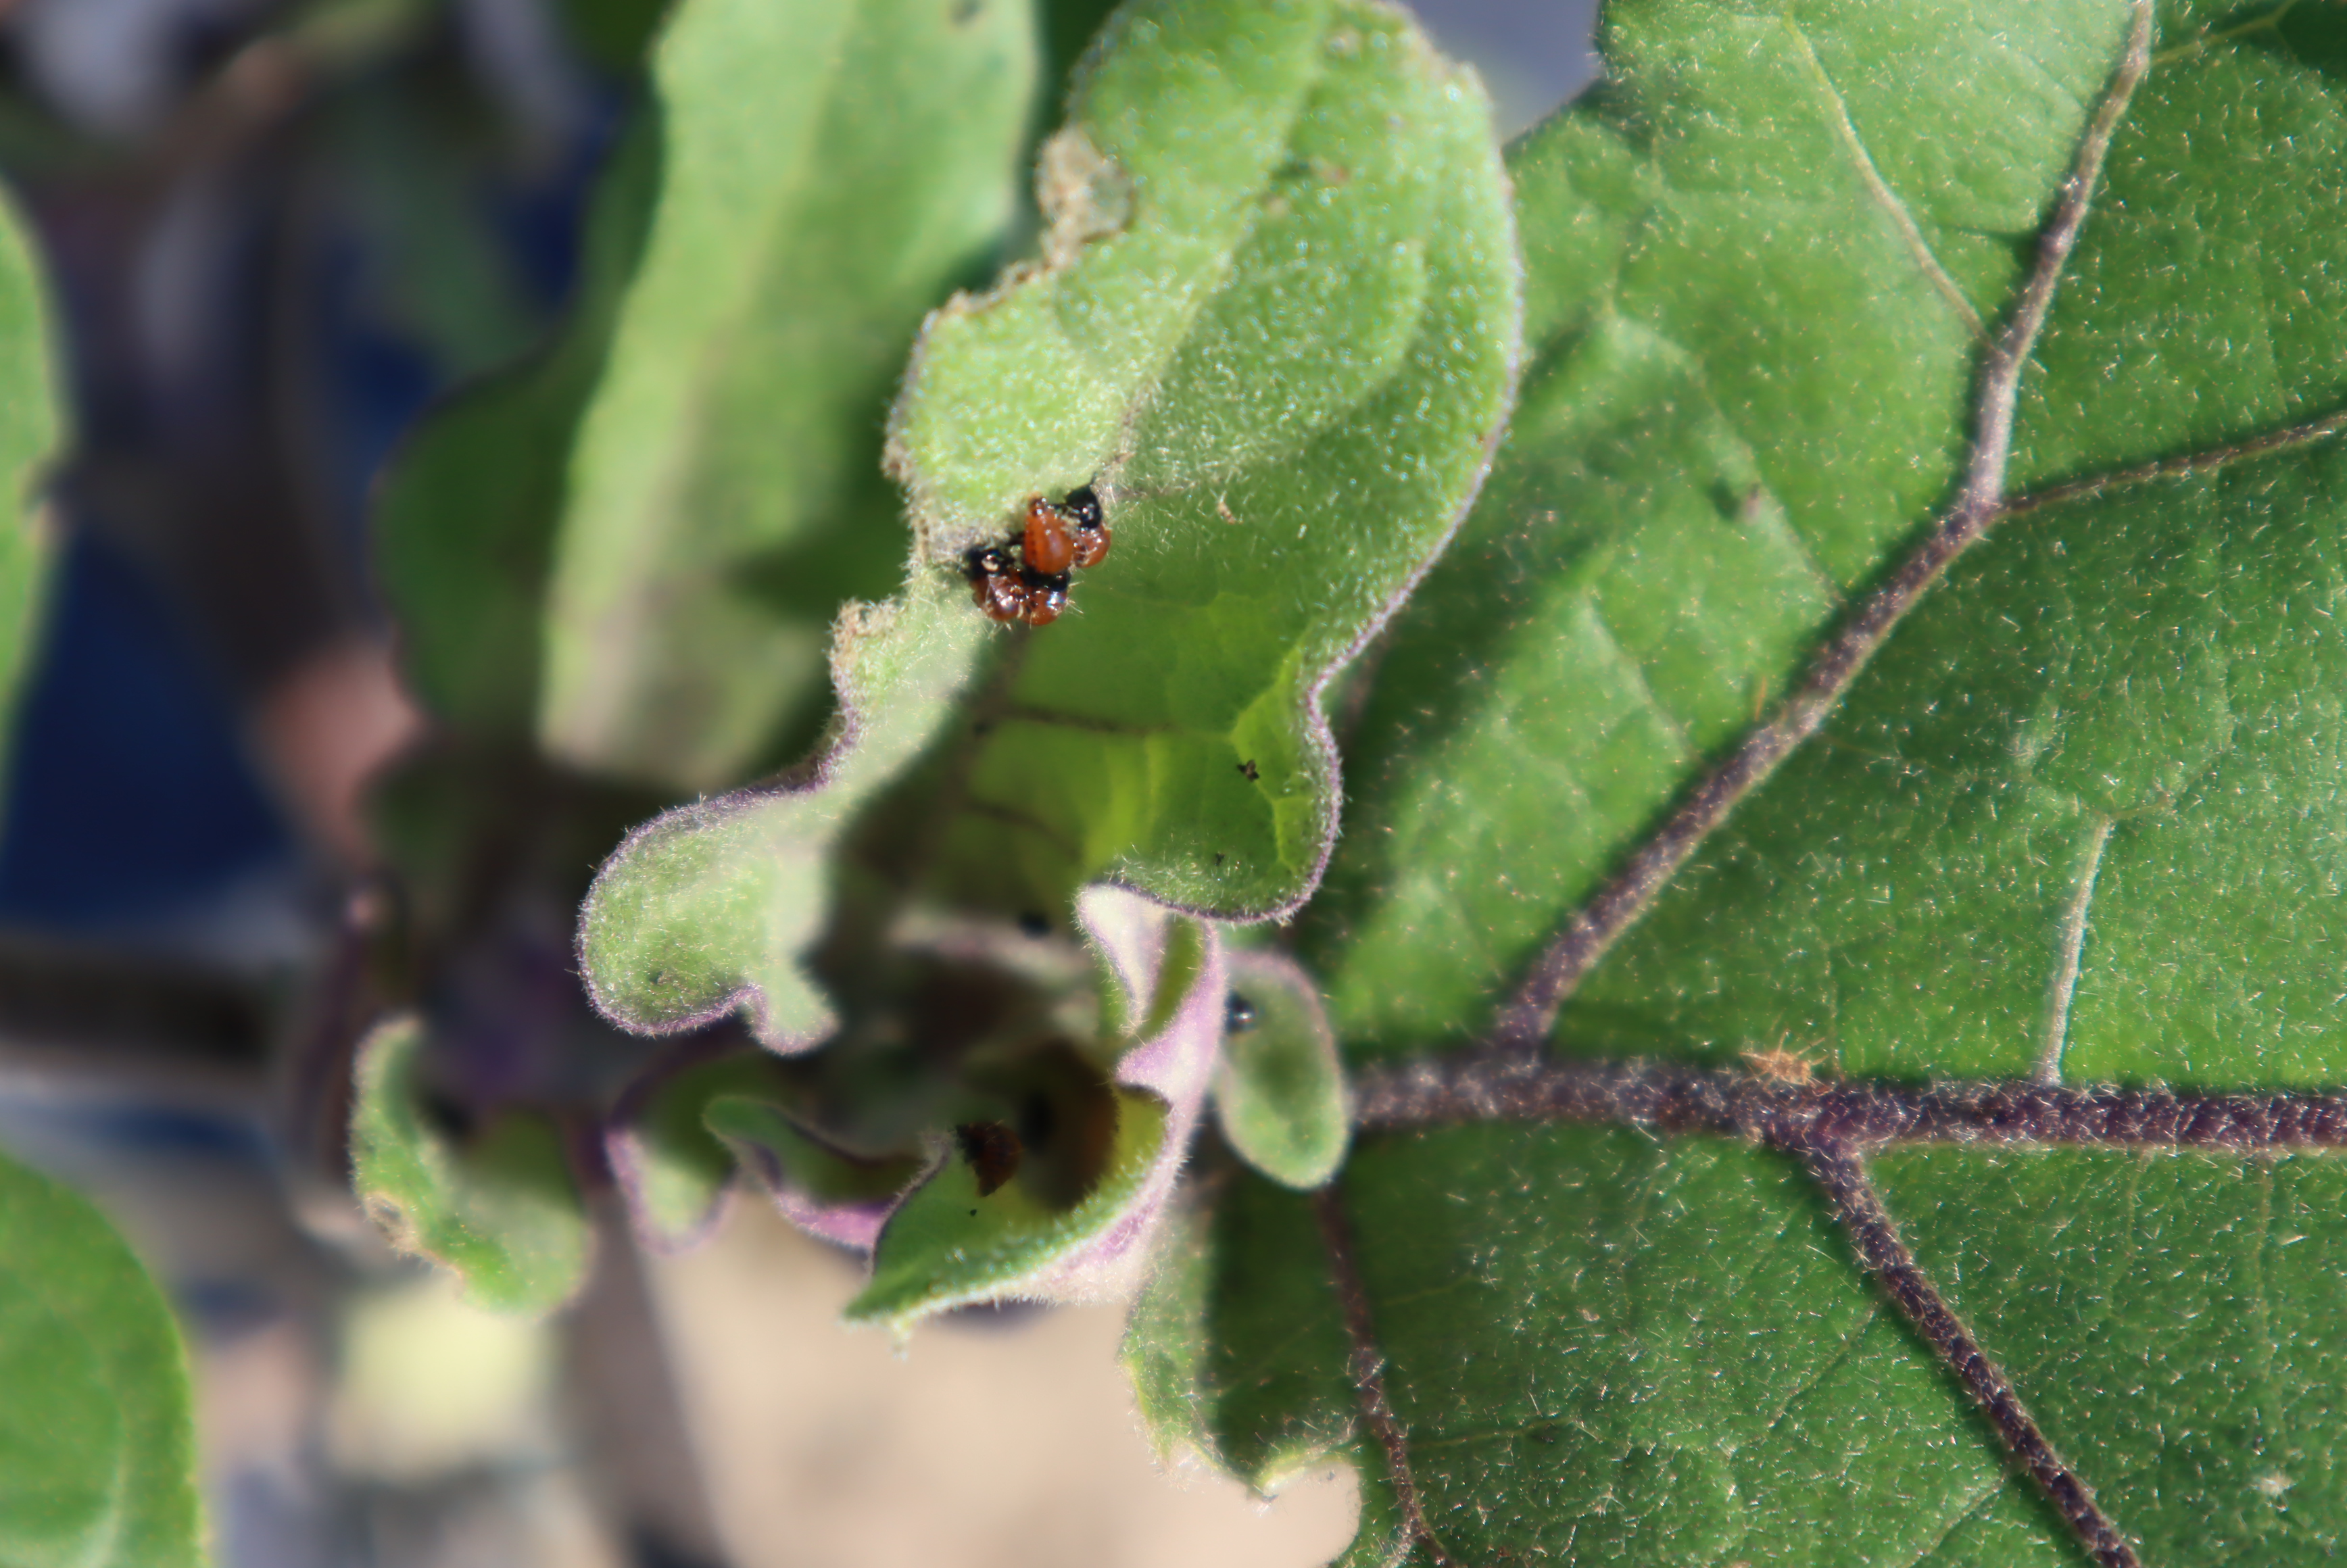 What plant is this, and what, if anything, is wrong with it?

aubergine, colorado potato beetle
